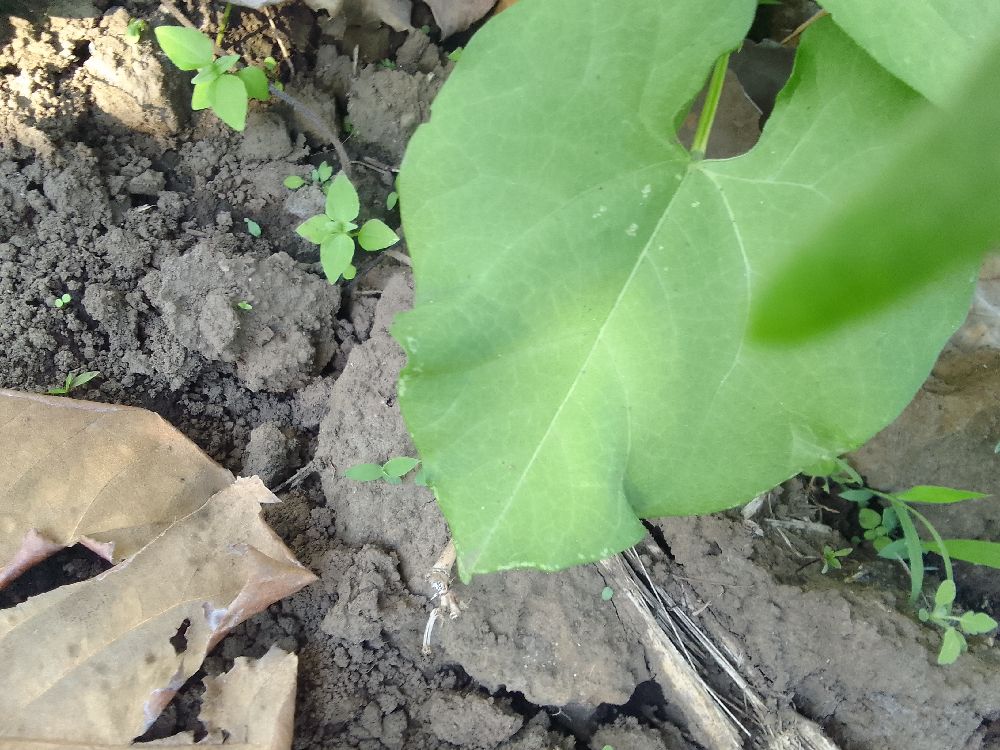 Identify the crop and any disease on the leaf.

common bean, healthy
